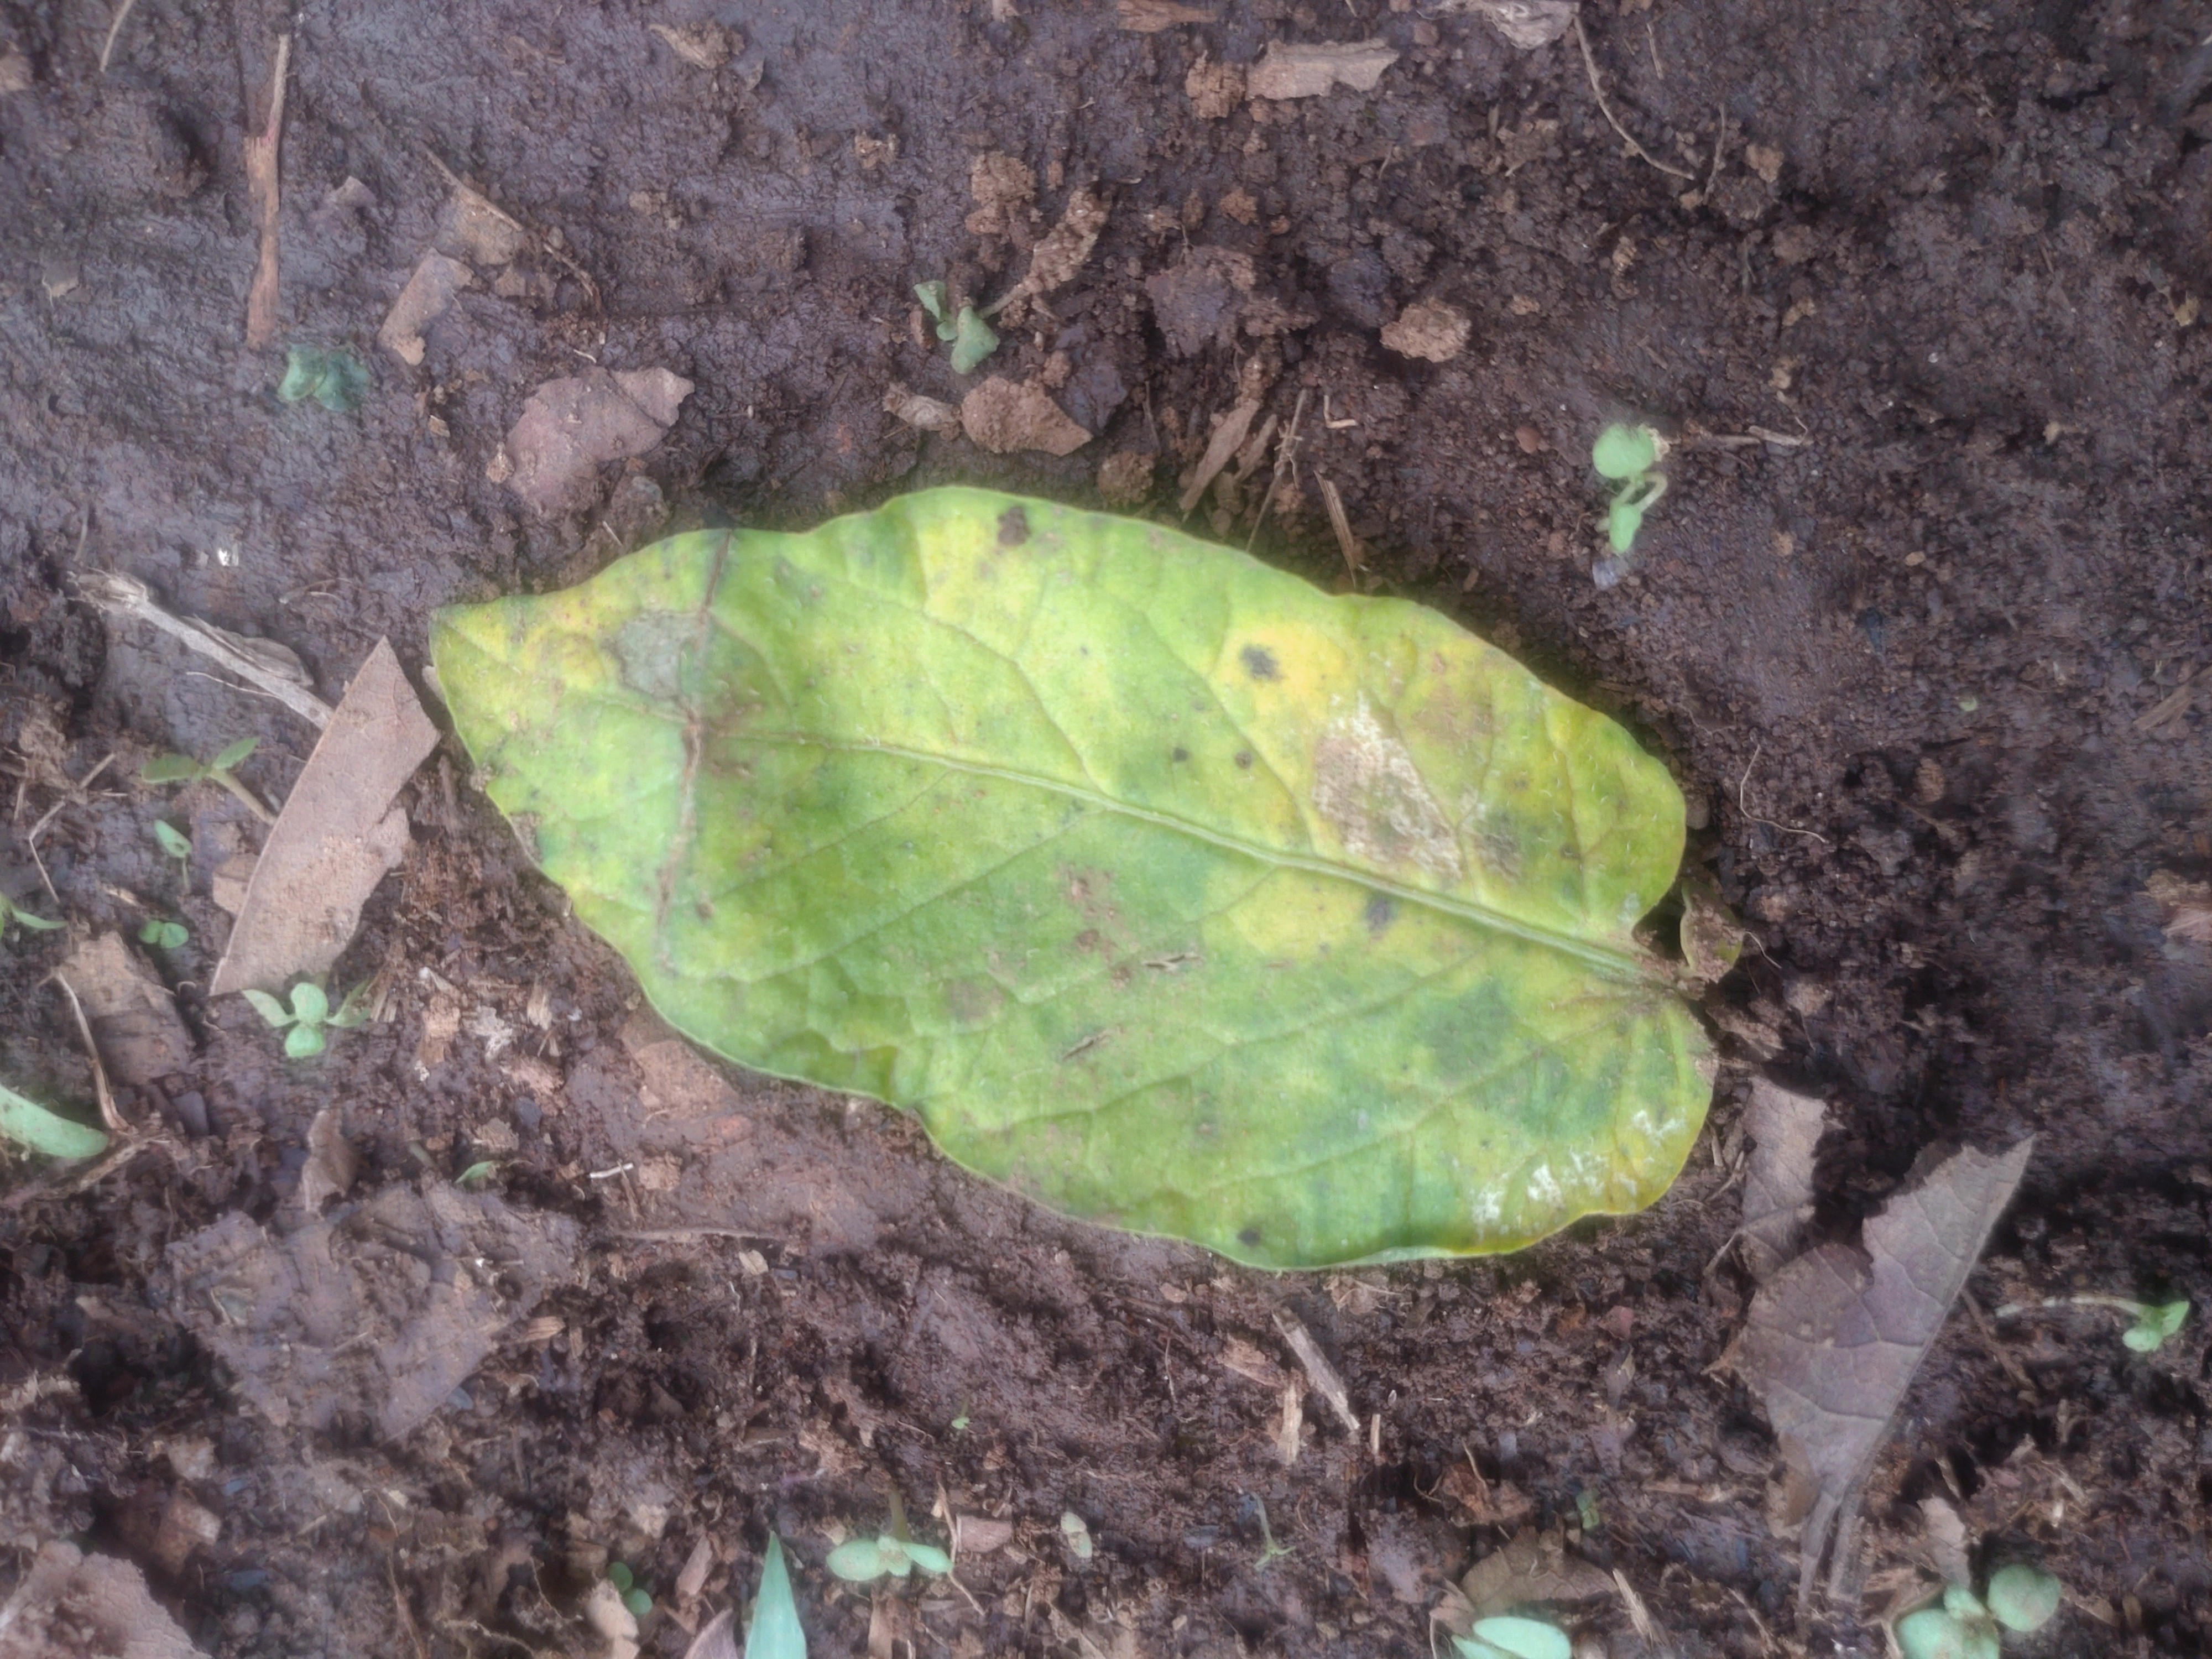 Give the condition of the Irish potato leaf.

late blight
